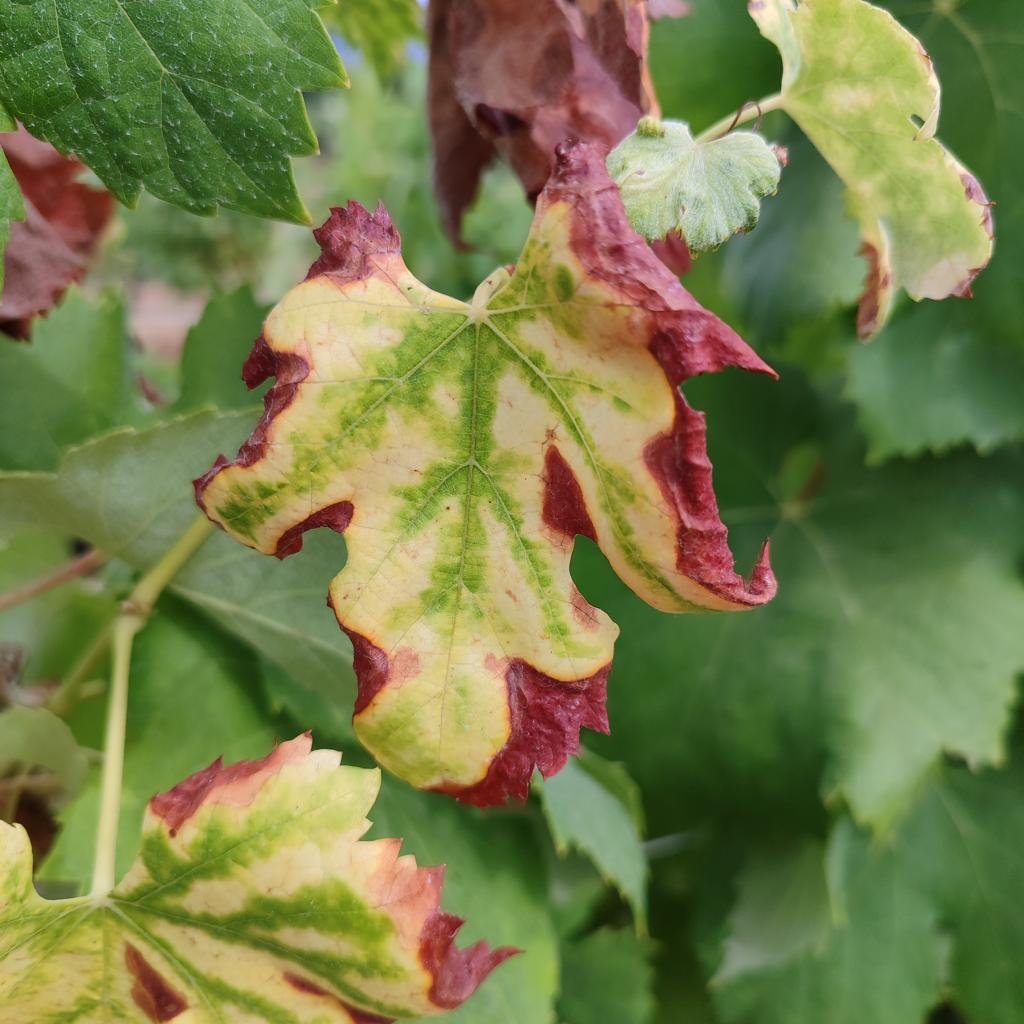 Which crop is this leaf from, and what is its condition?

grapevine, esca complex
